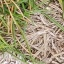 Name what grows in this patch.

grass
